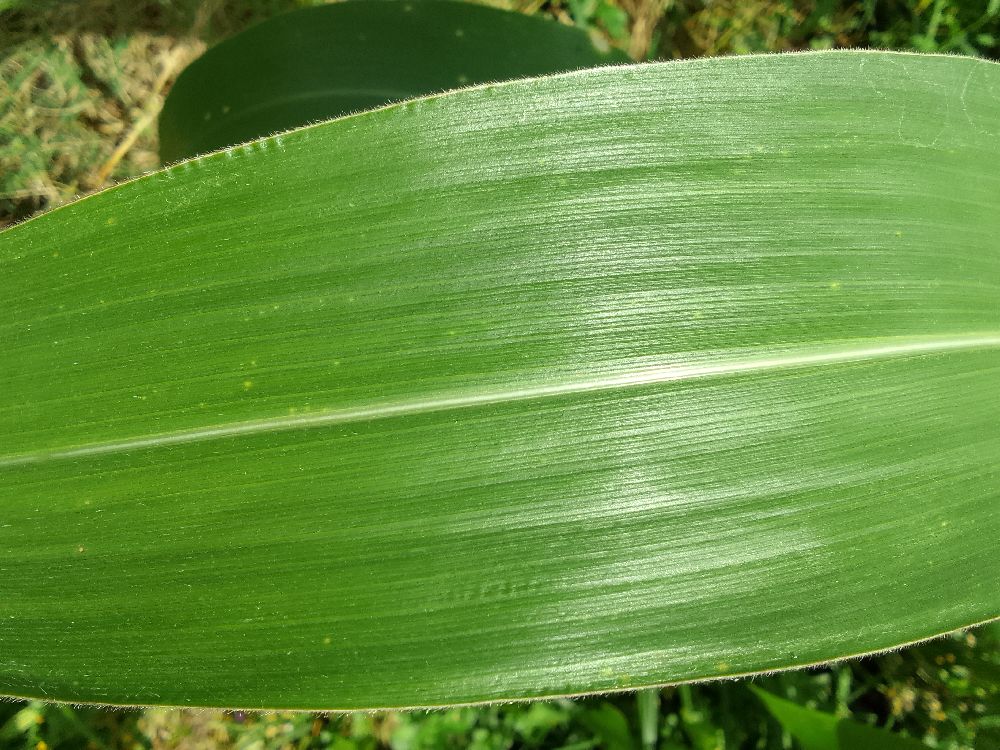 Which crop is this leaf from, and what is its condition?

maize, healthy
